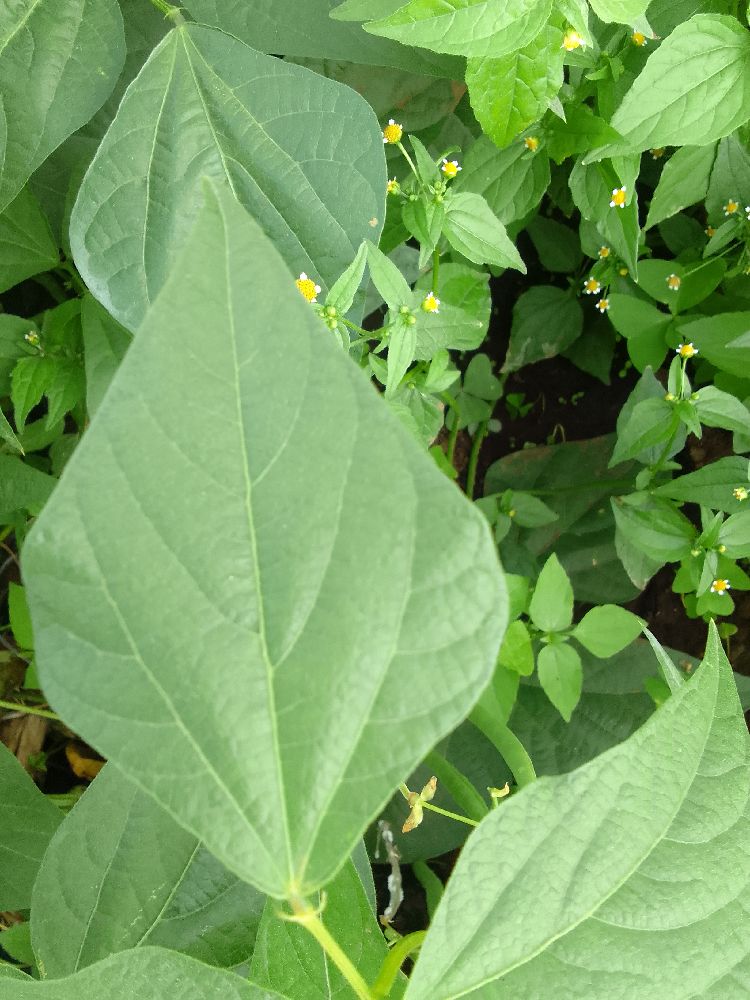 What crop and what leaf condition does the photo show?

common bean, healthy
